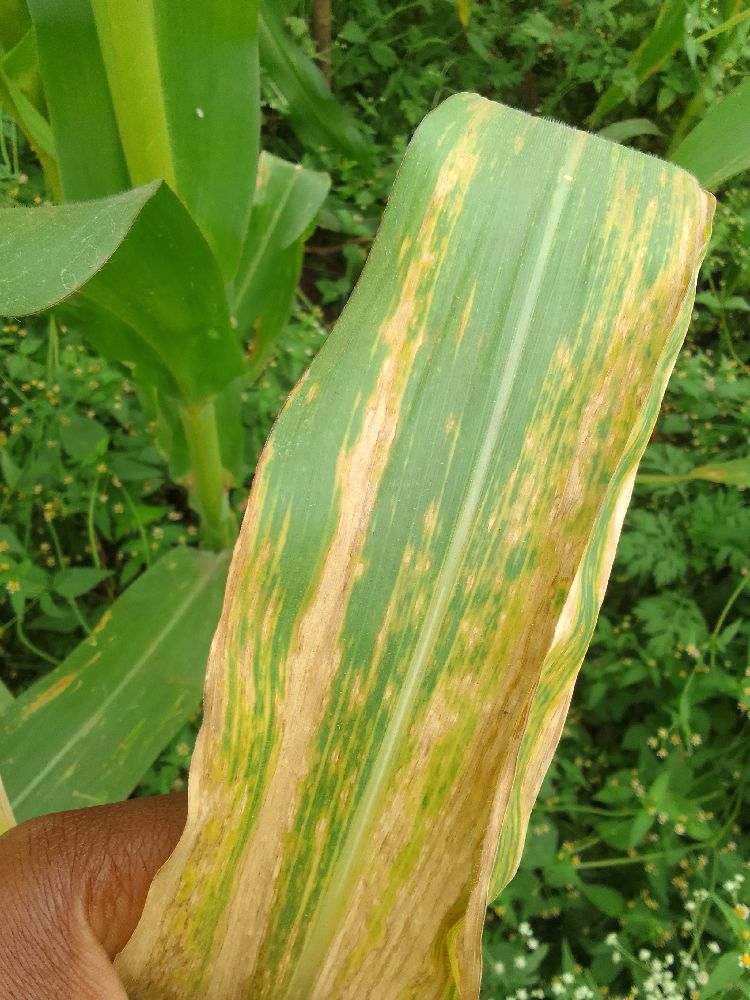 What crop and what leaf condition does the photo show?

maize, maize lethal necrosis
